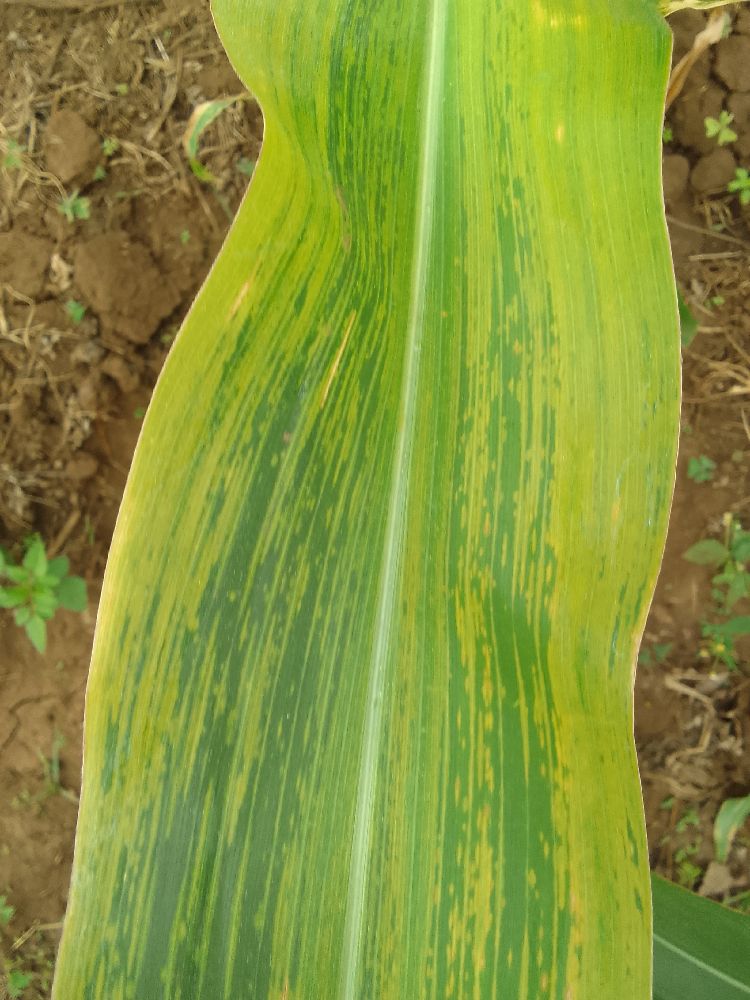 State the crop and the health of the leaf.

maize, maize lethal necrosis
